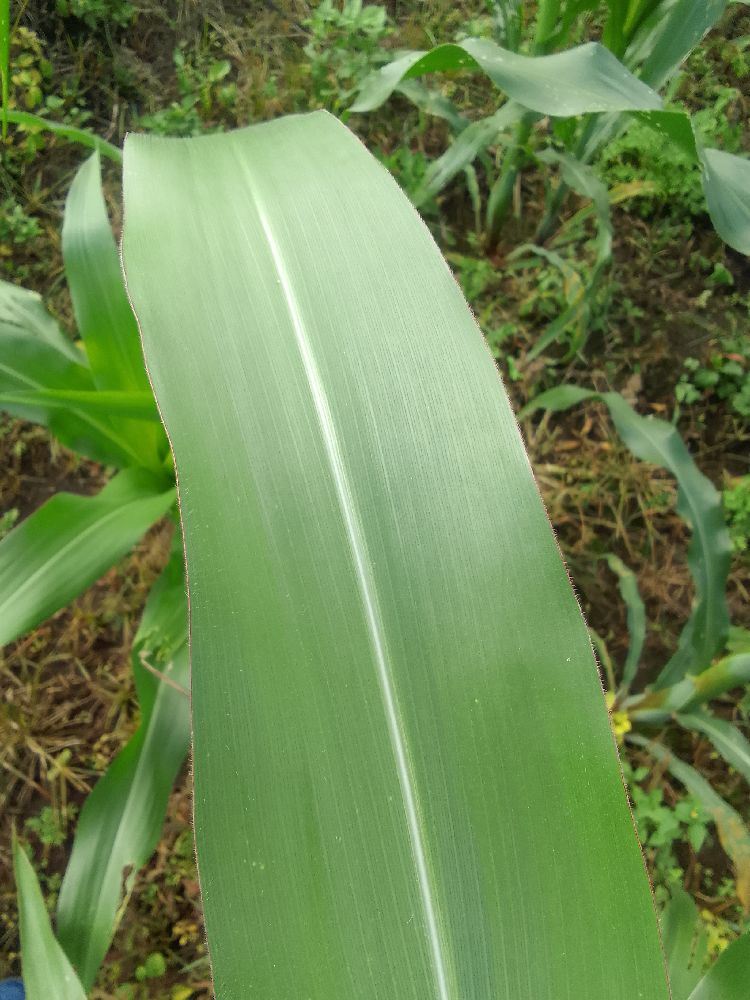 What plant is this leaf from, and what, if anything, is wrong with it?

maize, healthy
